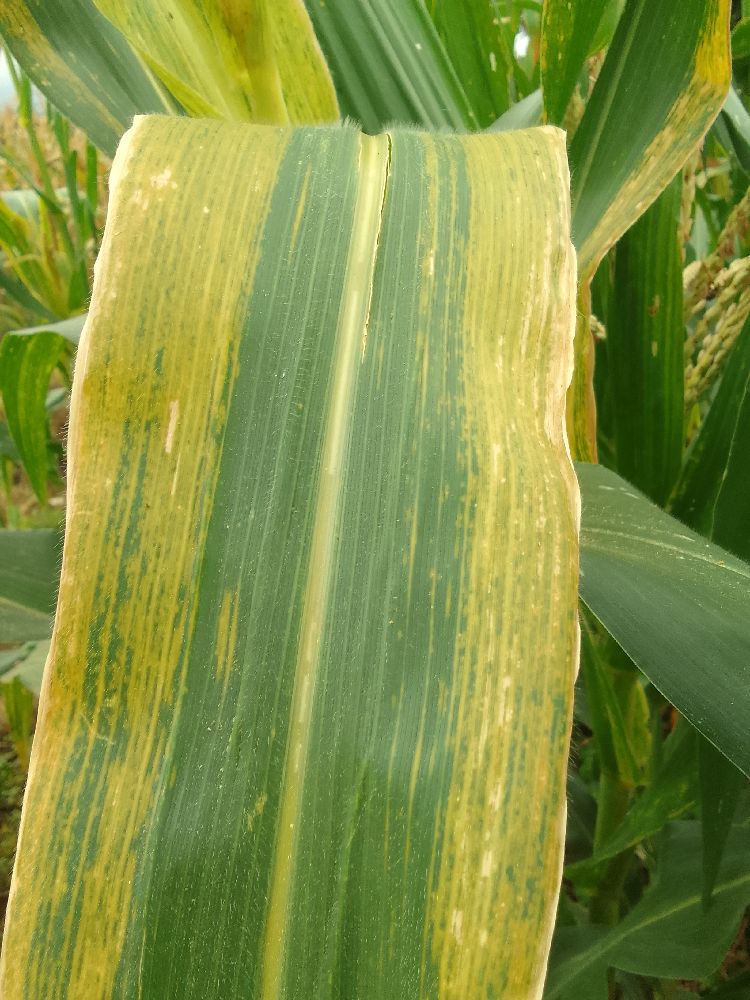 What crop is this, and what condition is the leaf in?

maize, maize lethal necrosis
